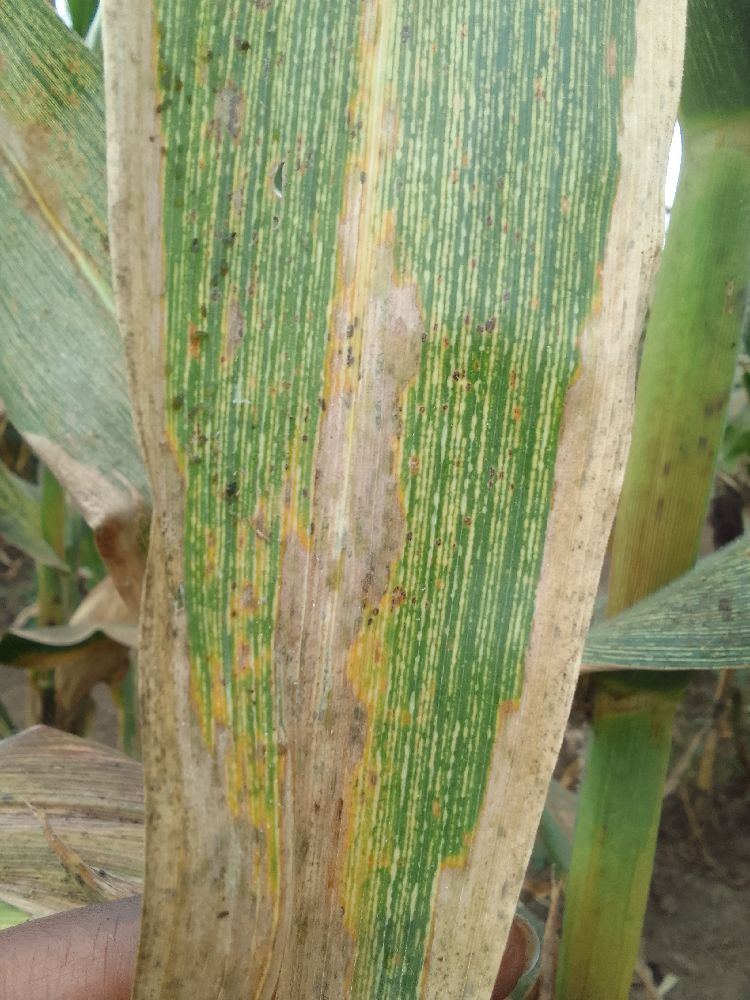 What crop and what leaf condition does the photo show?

maize, maize streak virus
